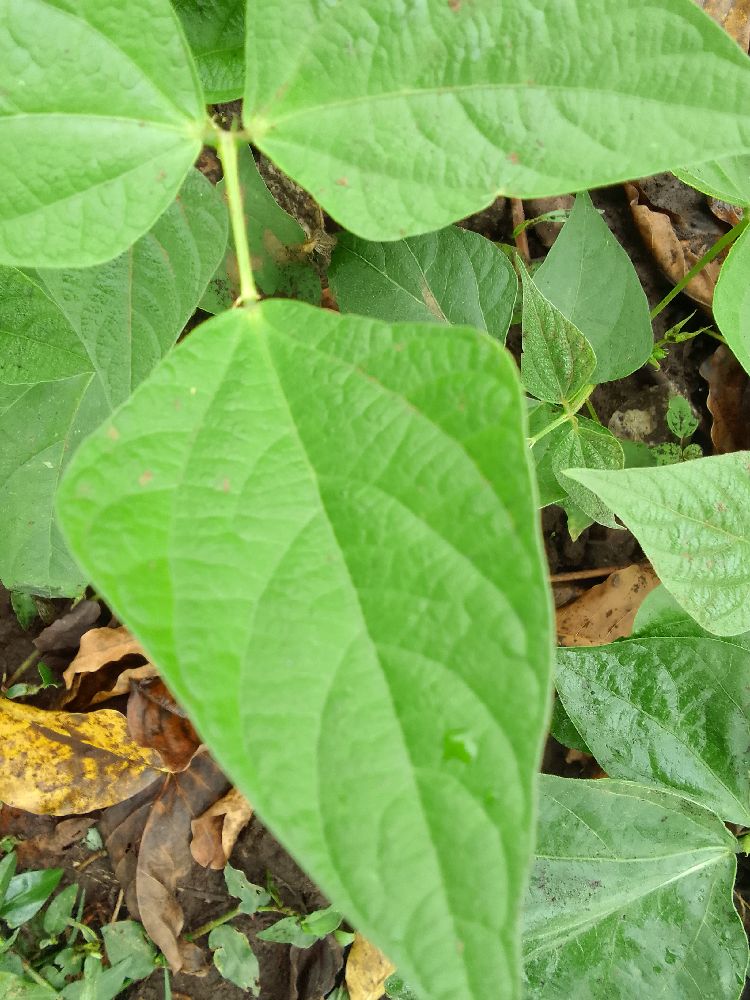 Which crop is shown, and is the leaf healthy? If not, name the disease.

common bean, healthy
